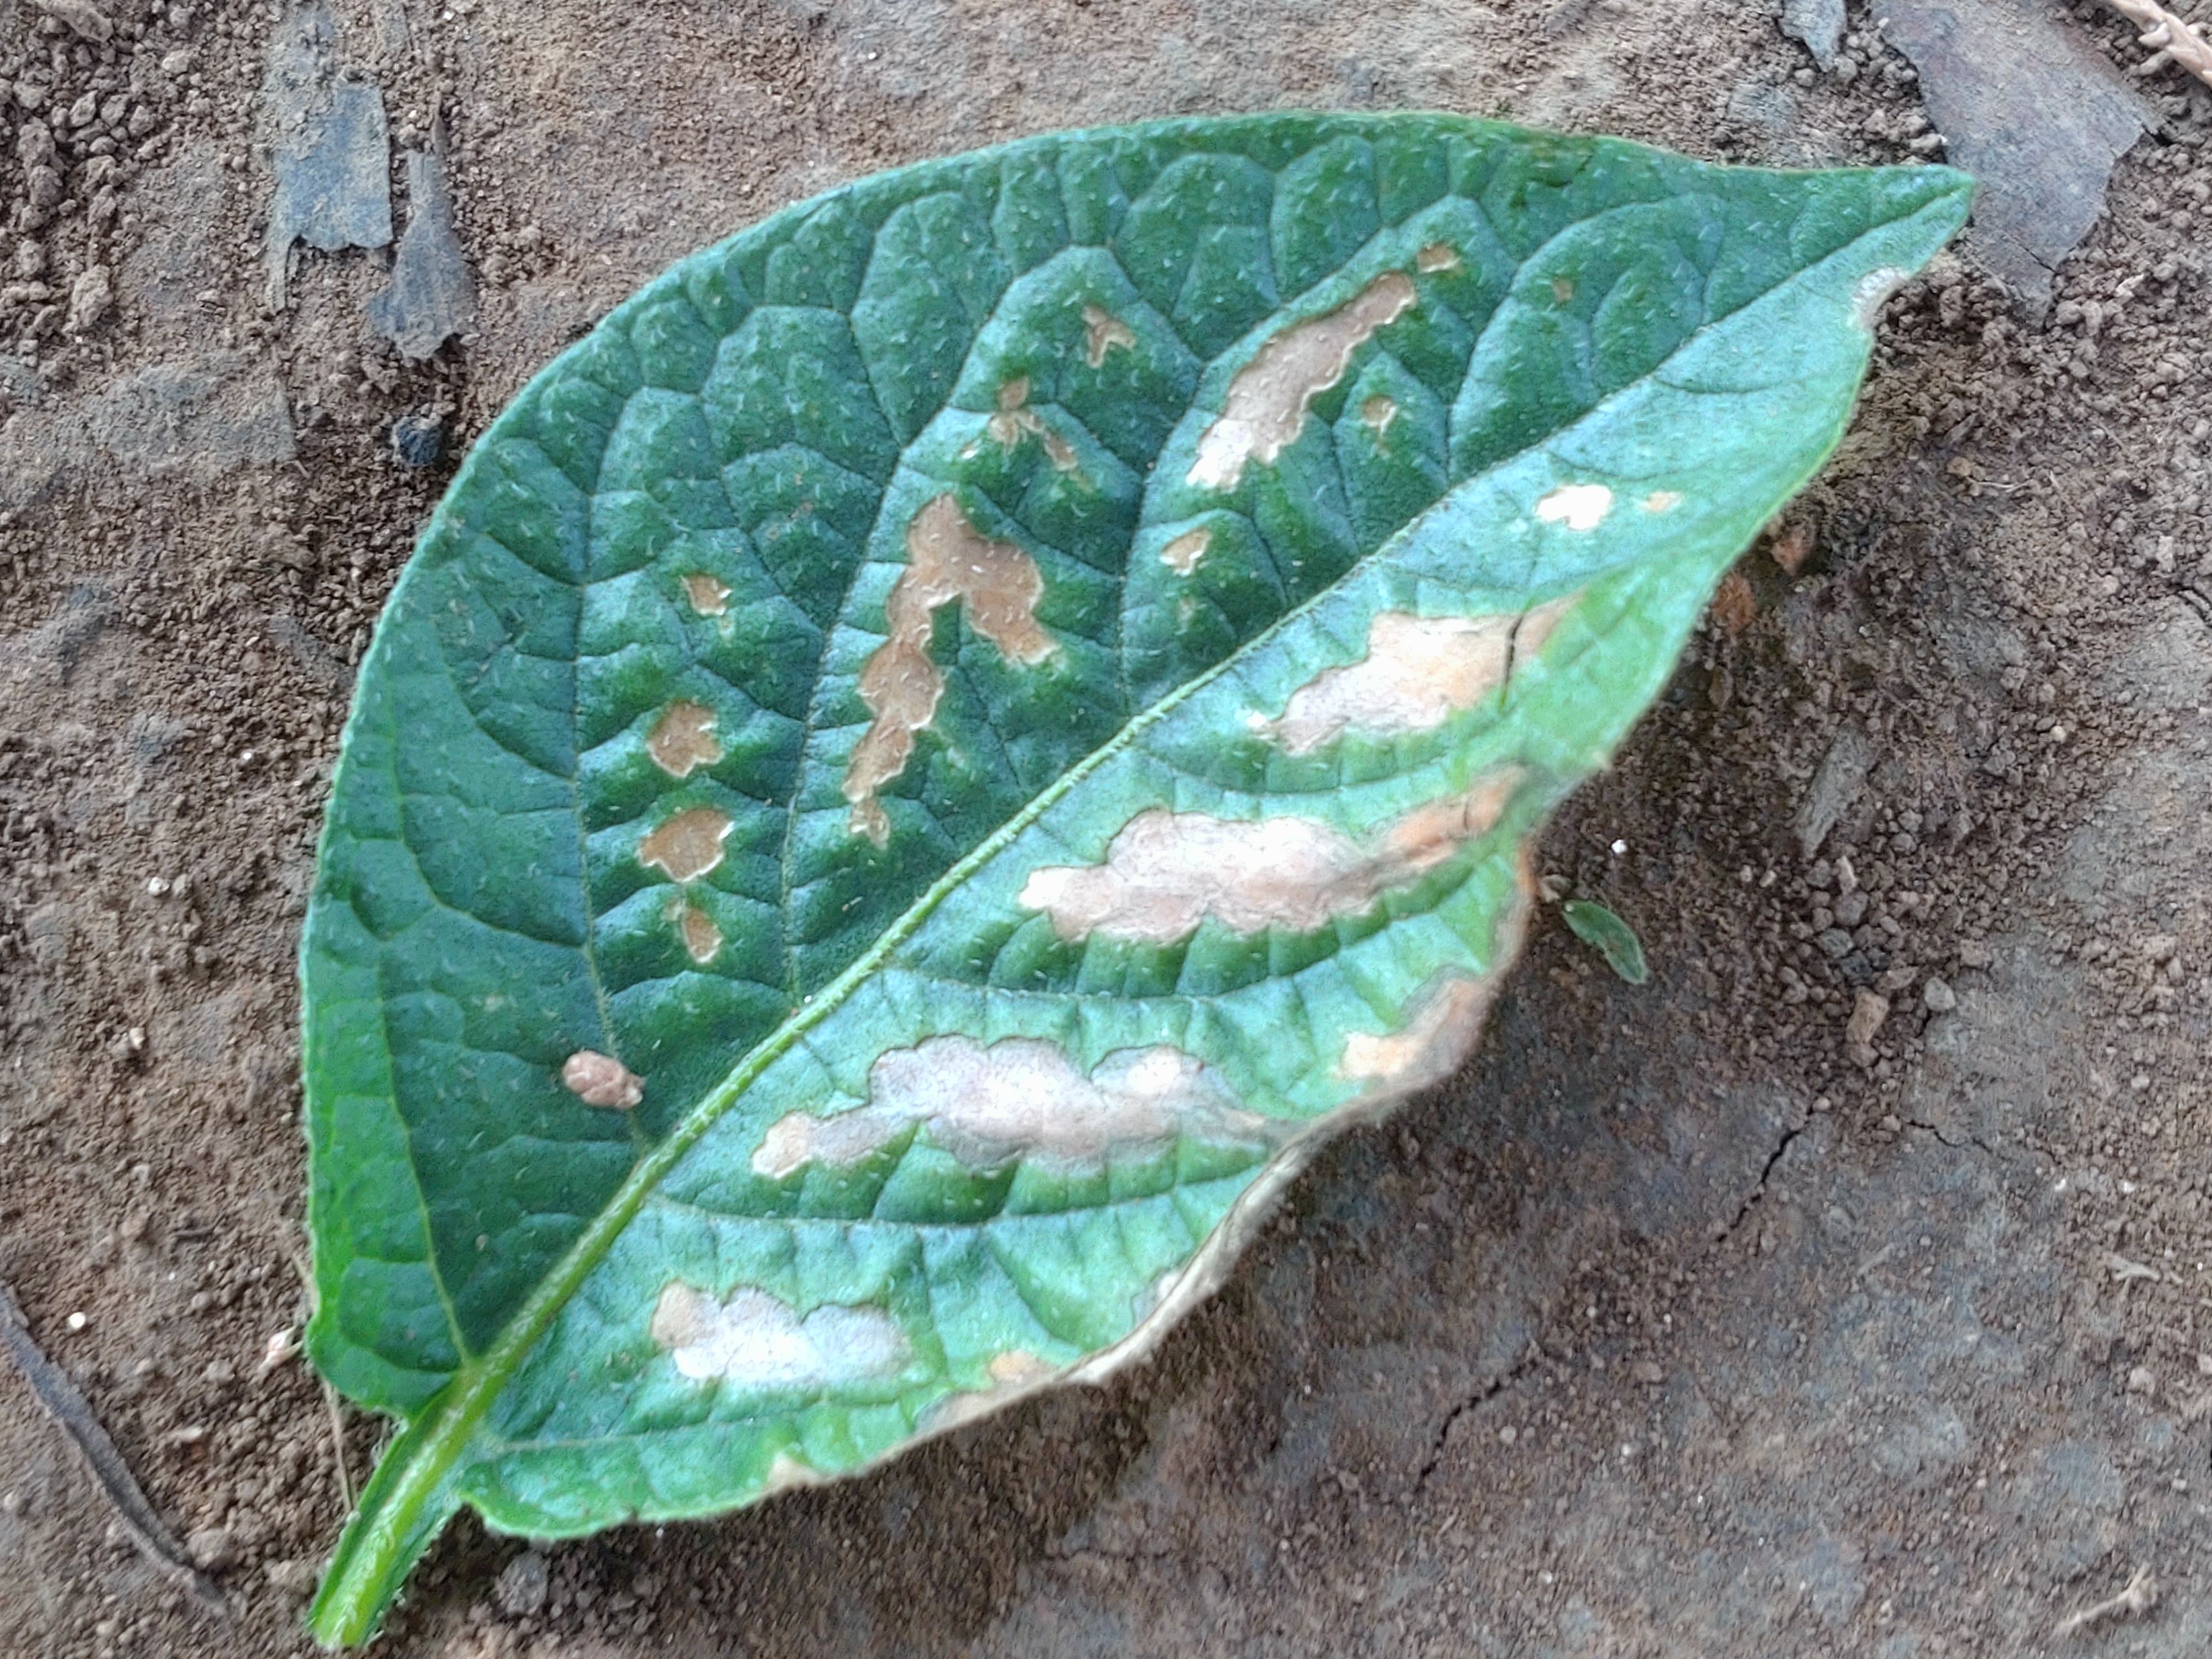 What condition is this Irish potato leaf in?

early blight
